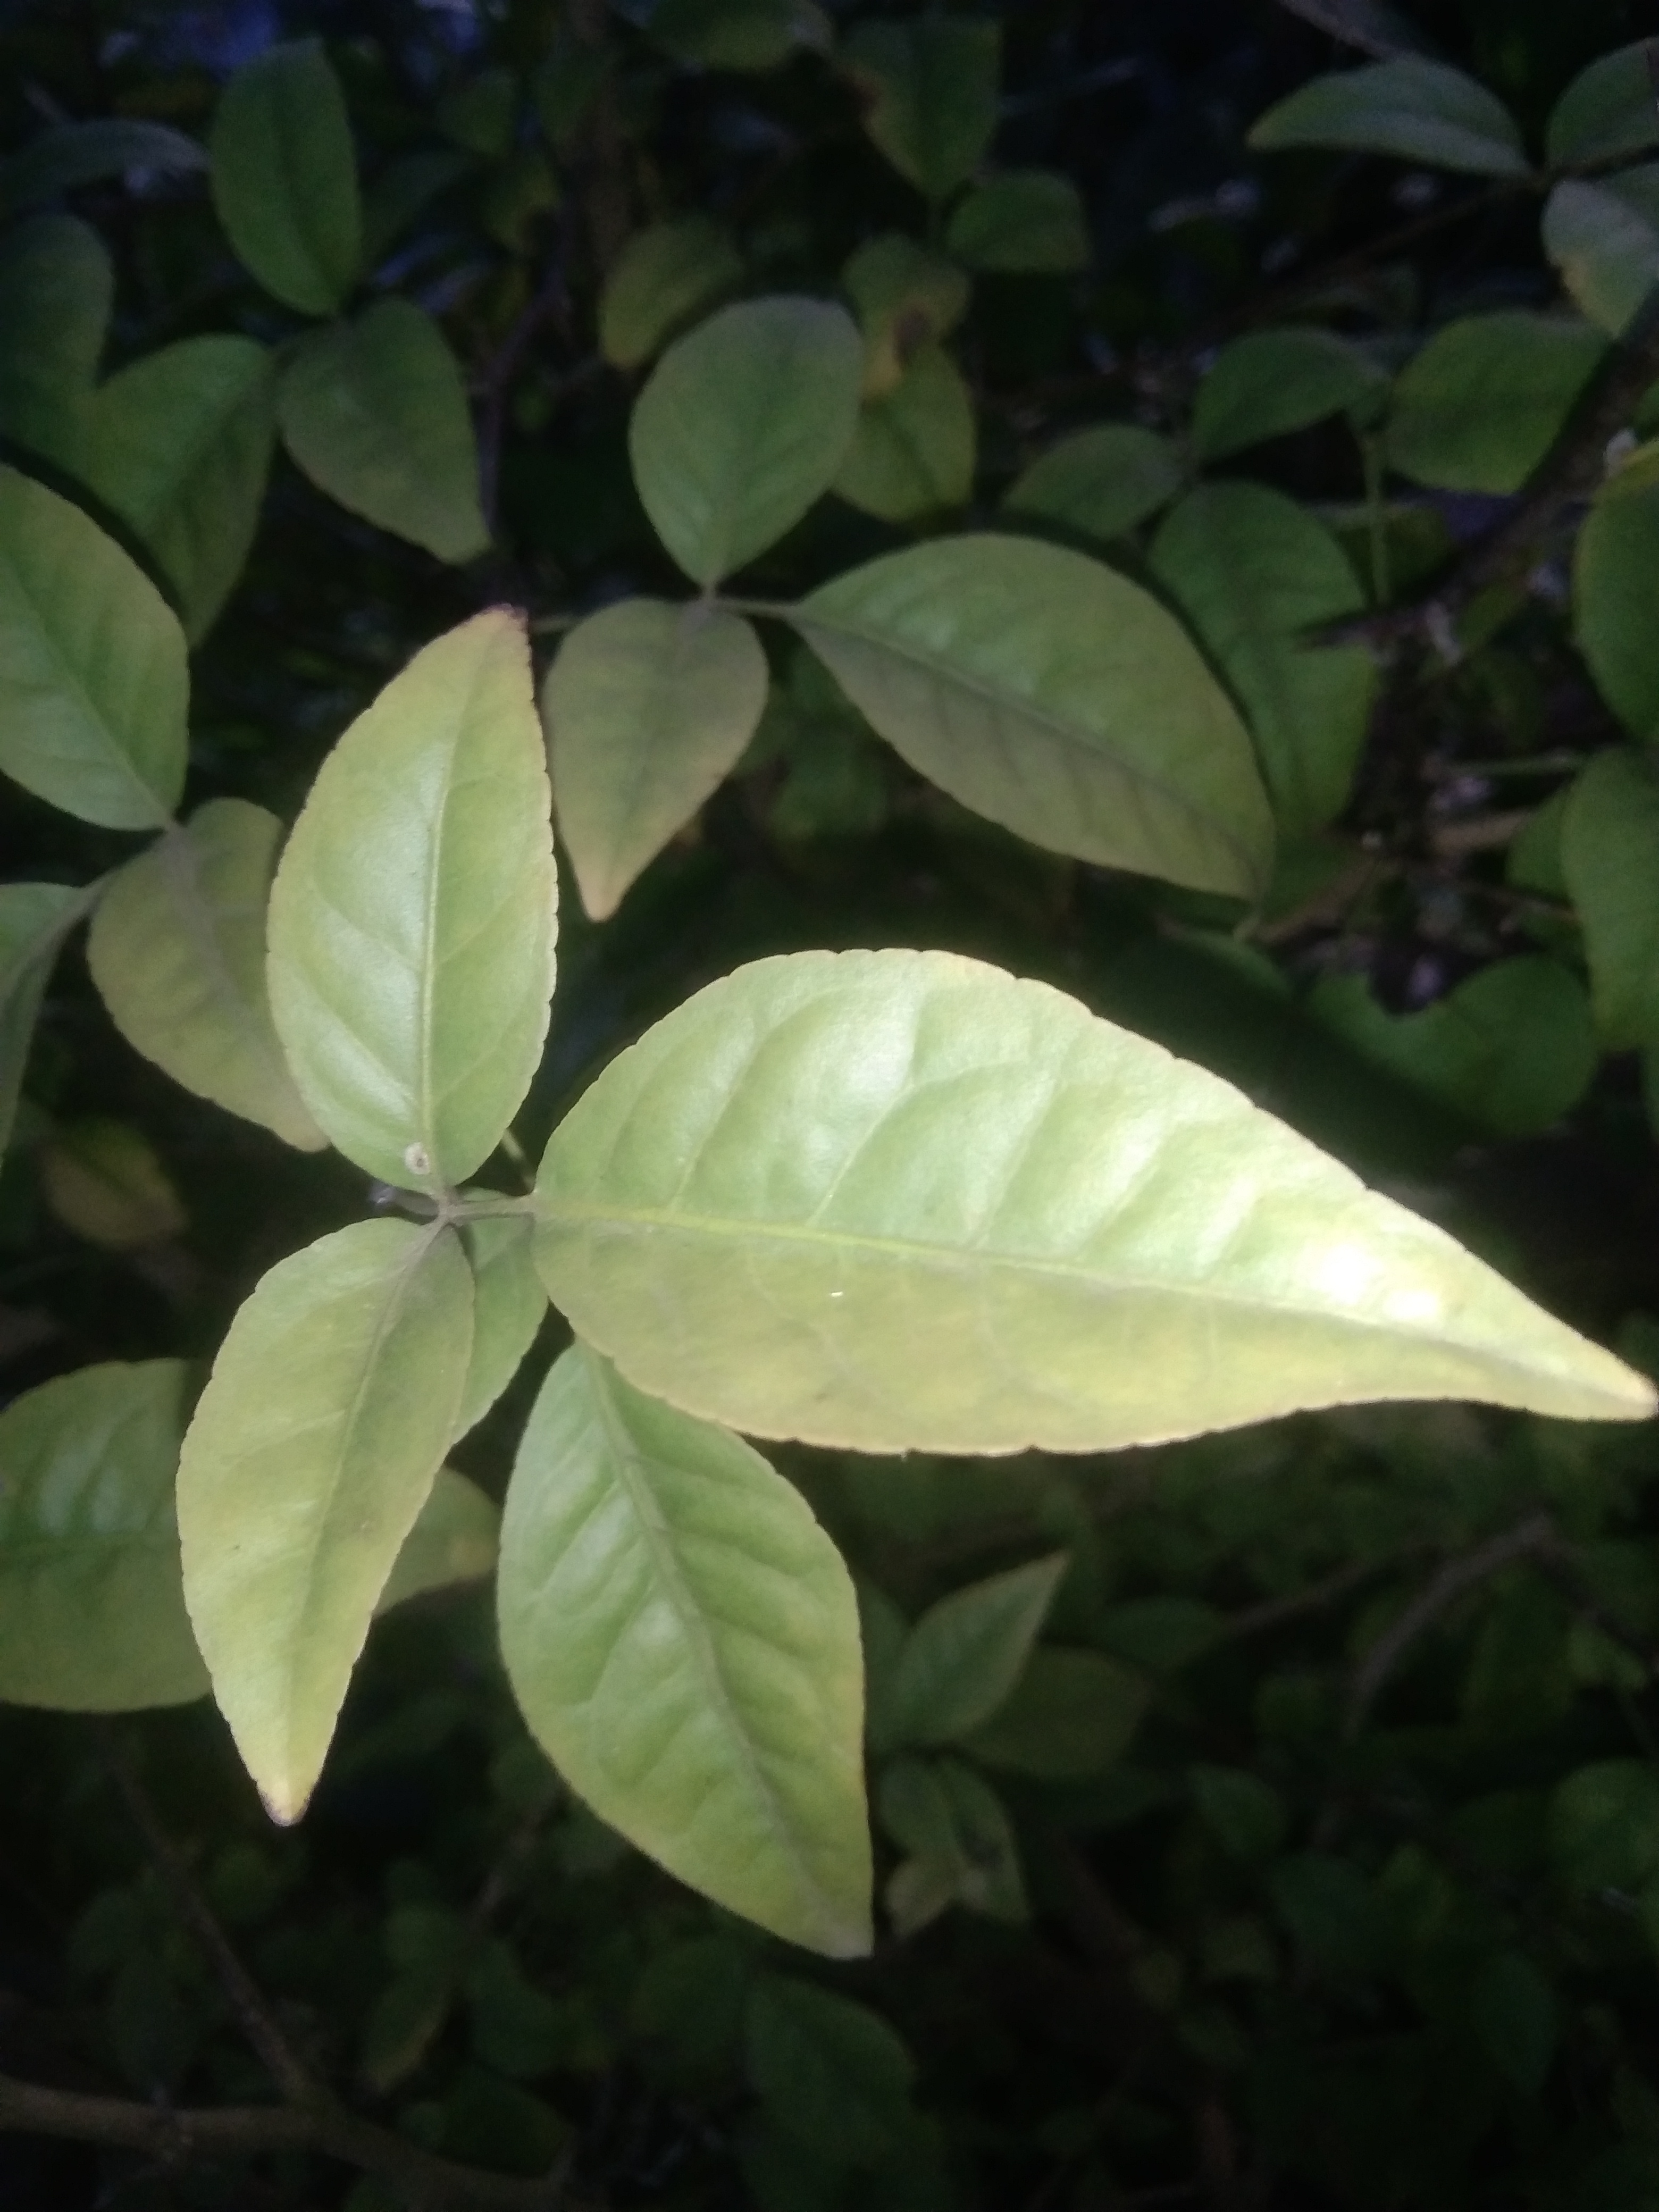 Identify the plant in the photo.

wood apple
